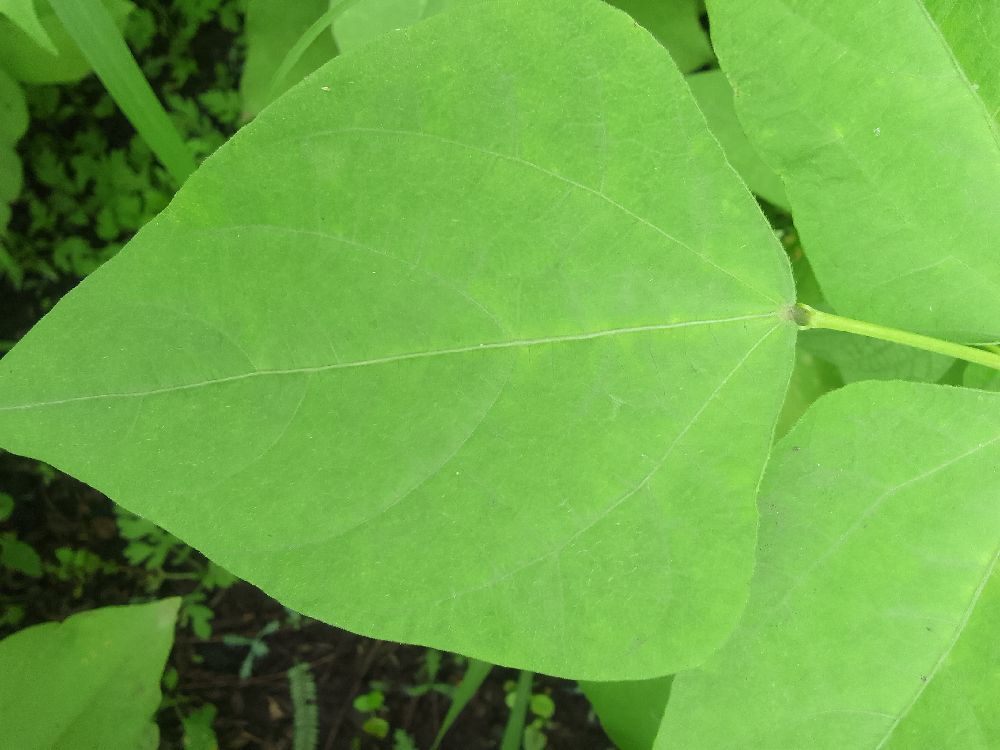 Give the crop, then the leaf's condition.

common bean, healthy
